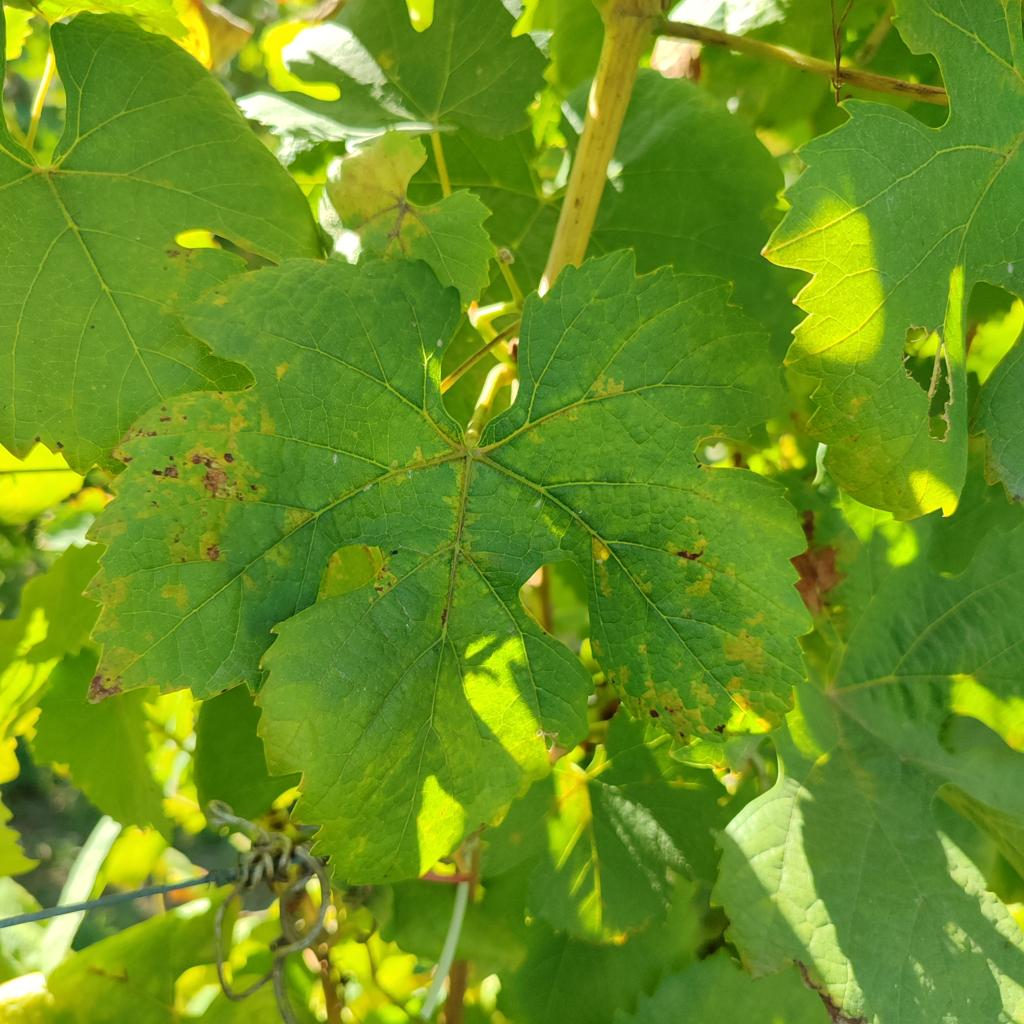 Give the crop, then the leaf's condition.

grapevine, downy mildew
